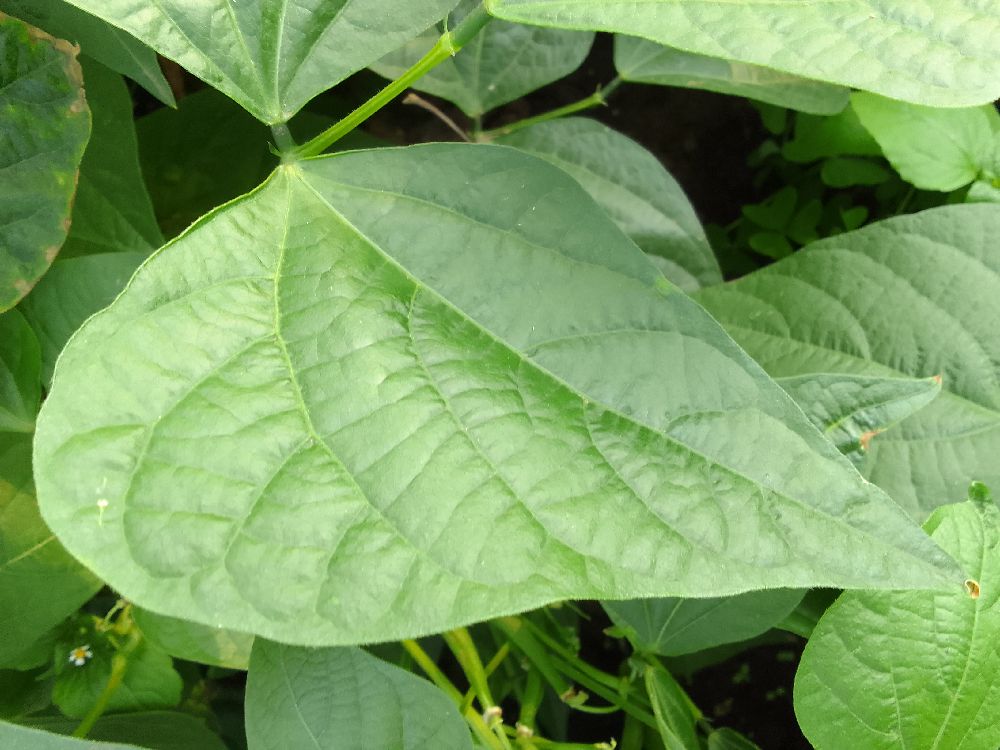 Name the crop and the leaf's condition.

common bean, healthy
